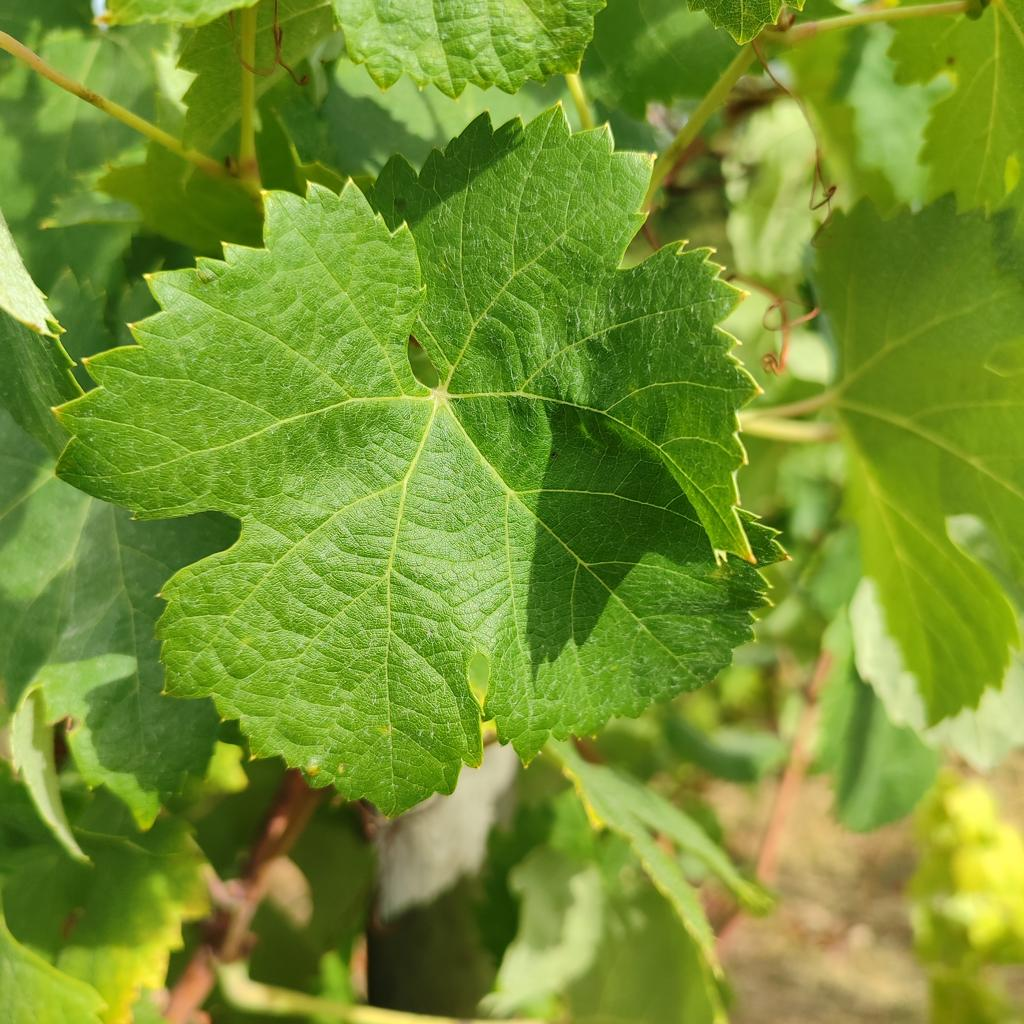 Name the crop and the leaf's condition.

grapevine, healthy
